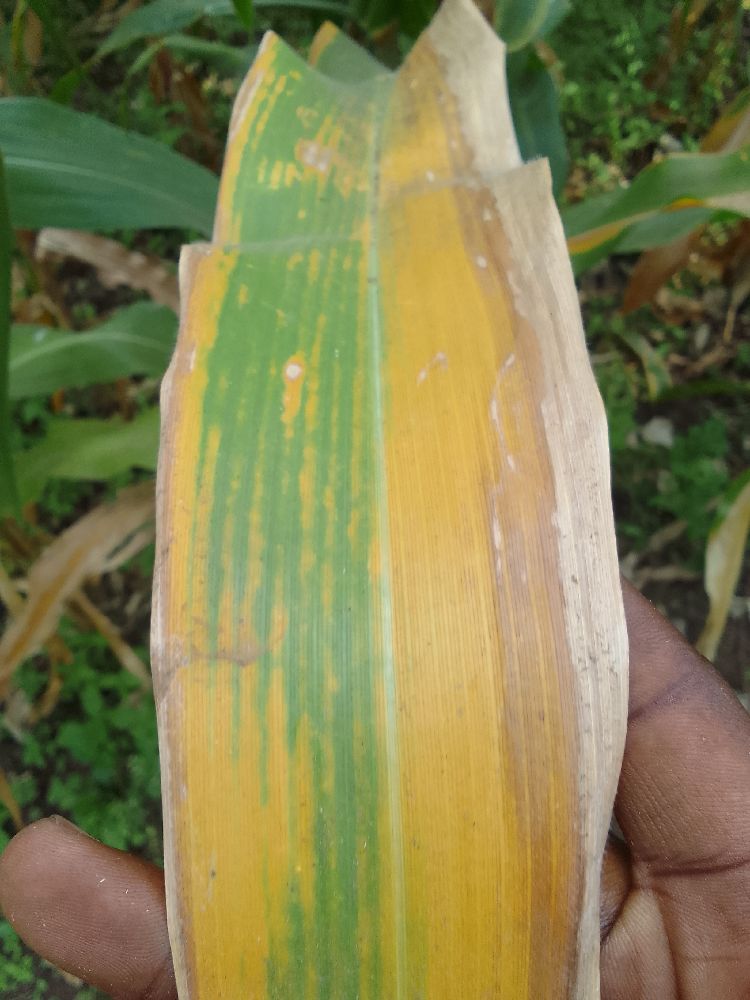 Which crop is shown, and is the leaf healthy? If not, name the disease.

maize, maize lethal necrosis
